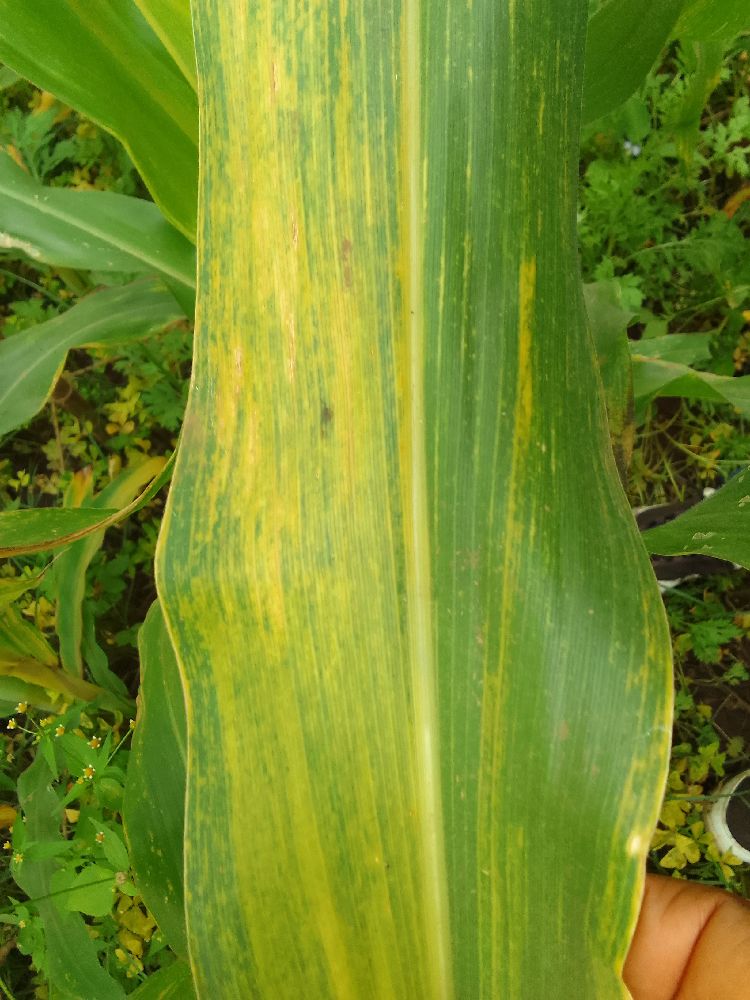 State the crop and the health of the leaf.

maize, maize lethal necrosis
